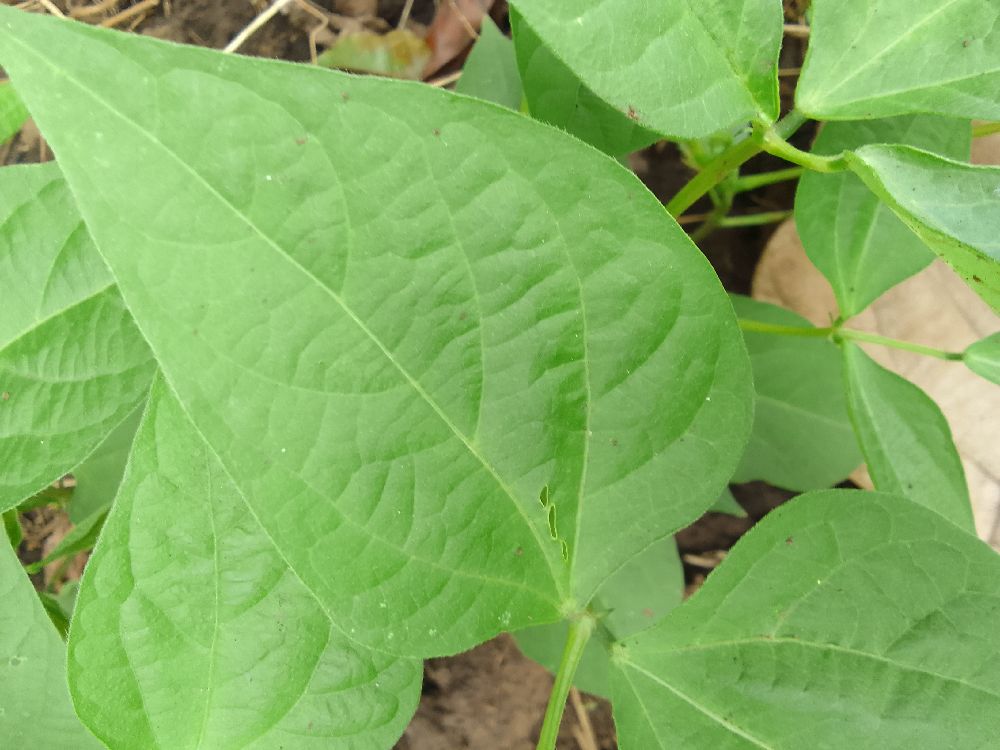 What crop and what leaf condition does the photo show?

common bean, healthy
